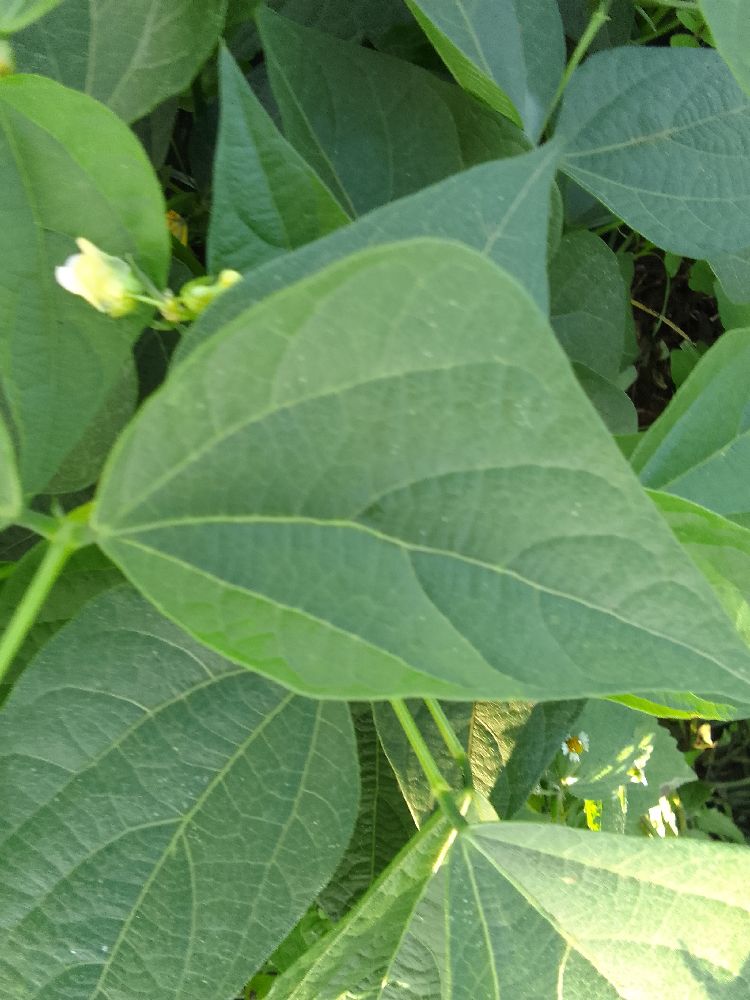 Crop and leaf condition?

common bean, healthy
